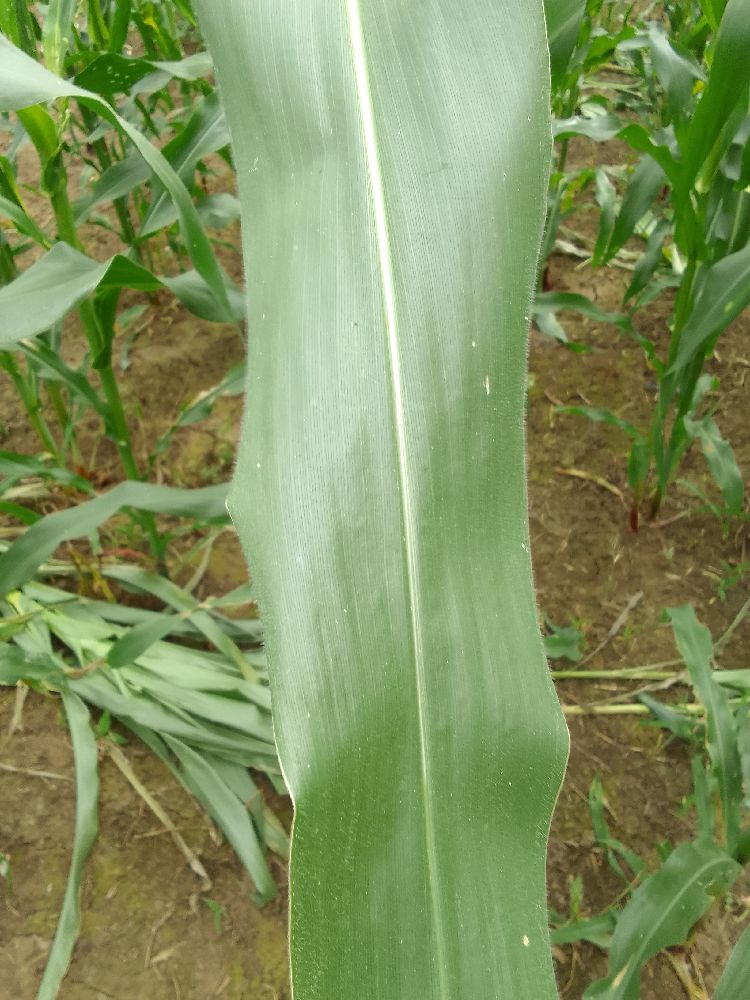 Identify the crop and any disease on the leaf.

maize, healthy
